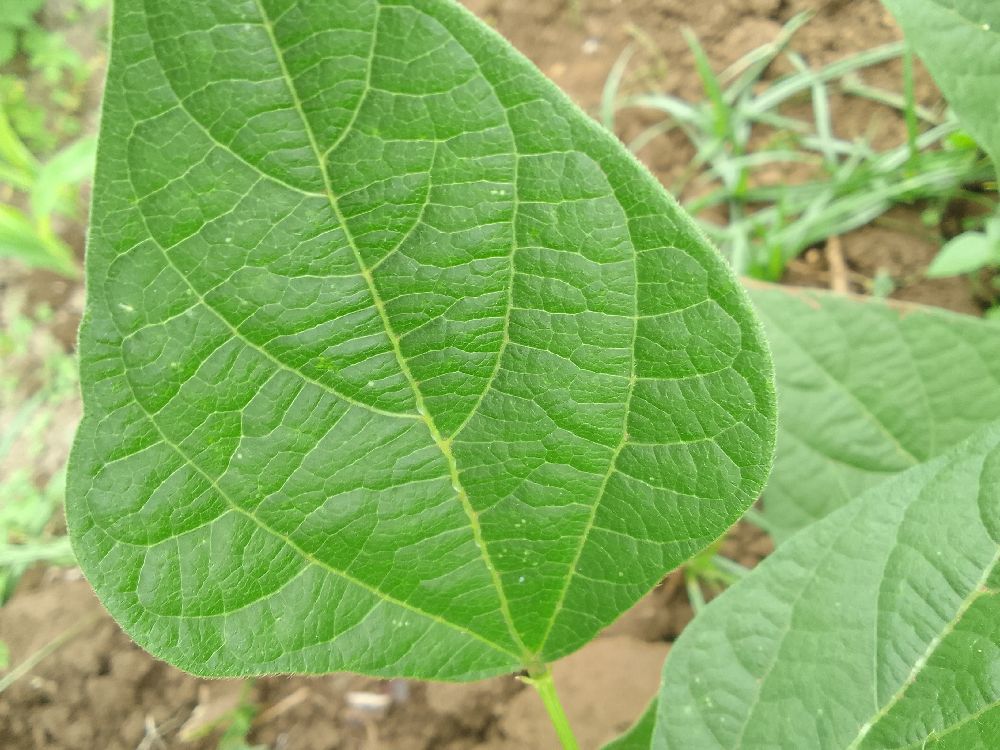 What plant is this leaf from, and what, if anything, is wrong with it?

common bean, healthy
